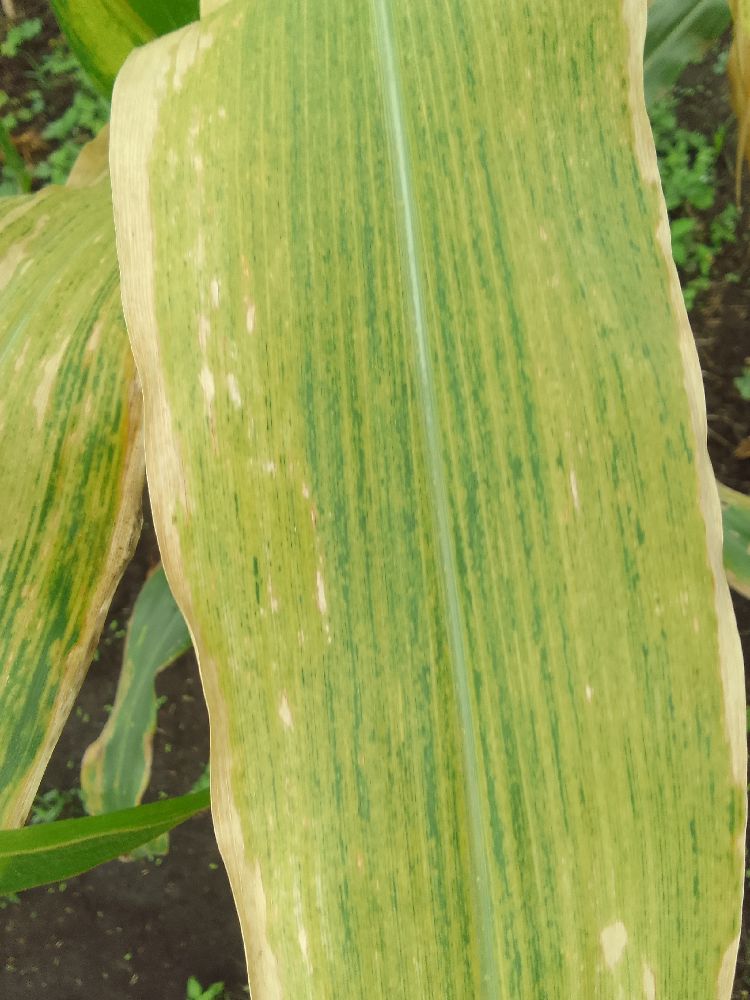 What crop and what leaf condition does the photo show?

maize, maize lethal necrosis
